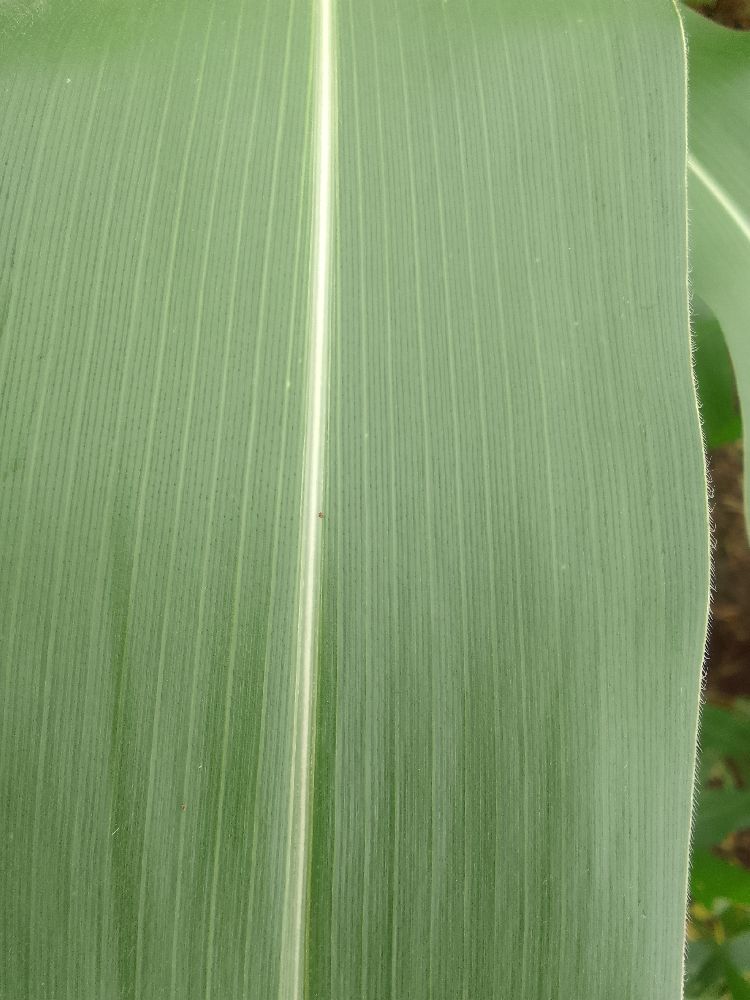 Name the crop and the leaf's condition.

maize, healthy
